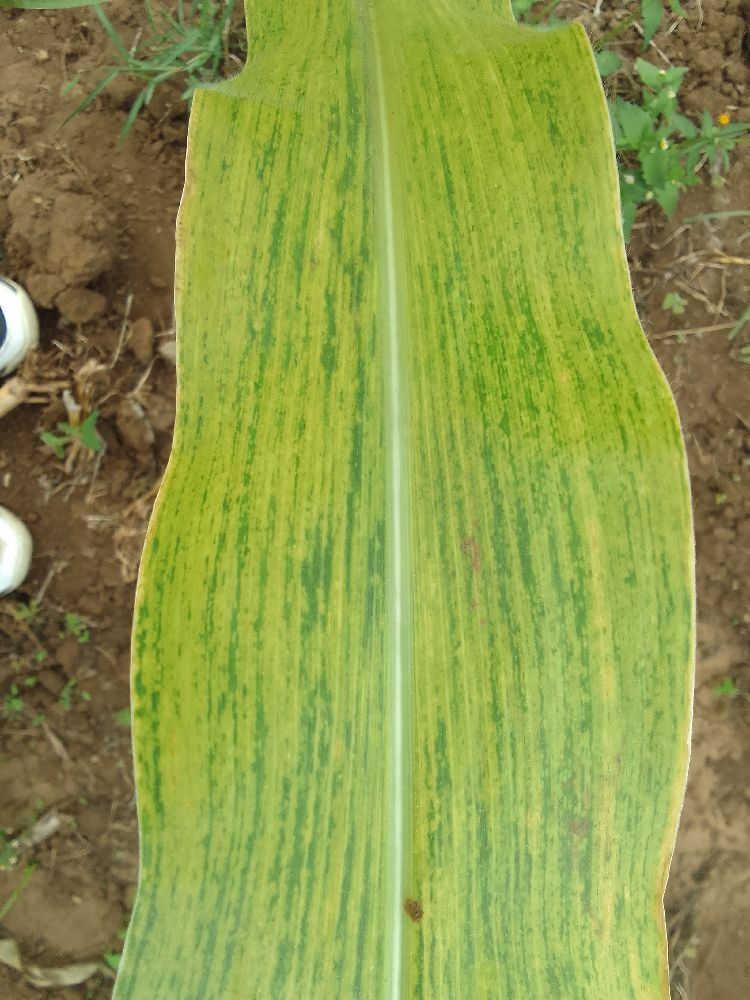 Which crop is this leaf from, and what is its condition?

maize, maize lethal necrosis
